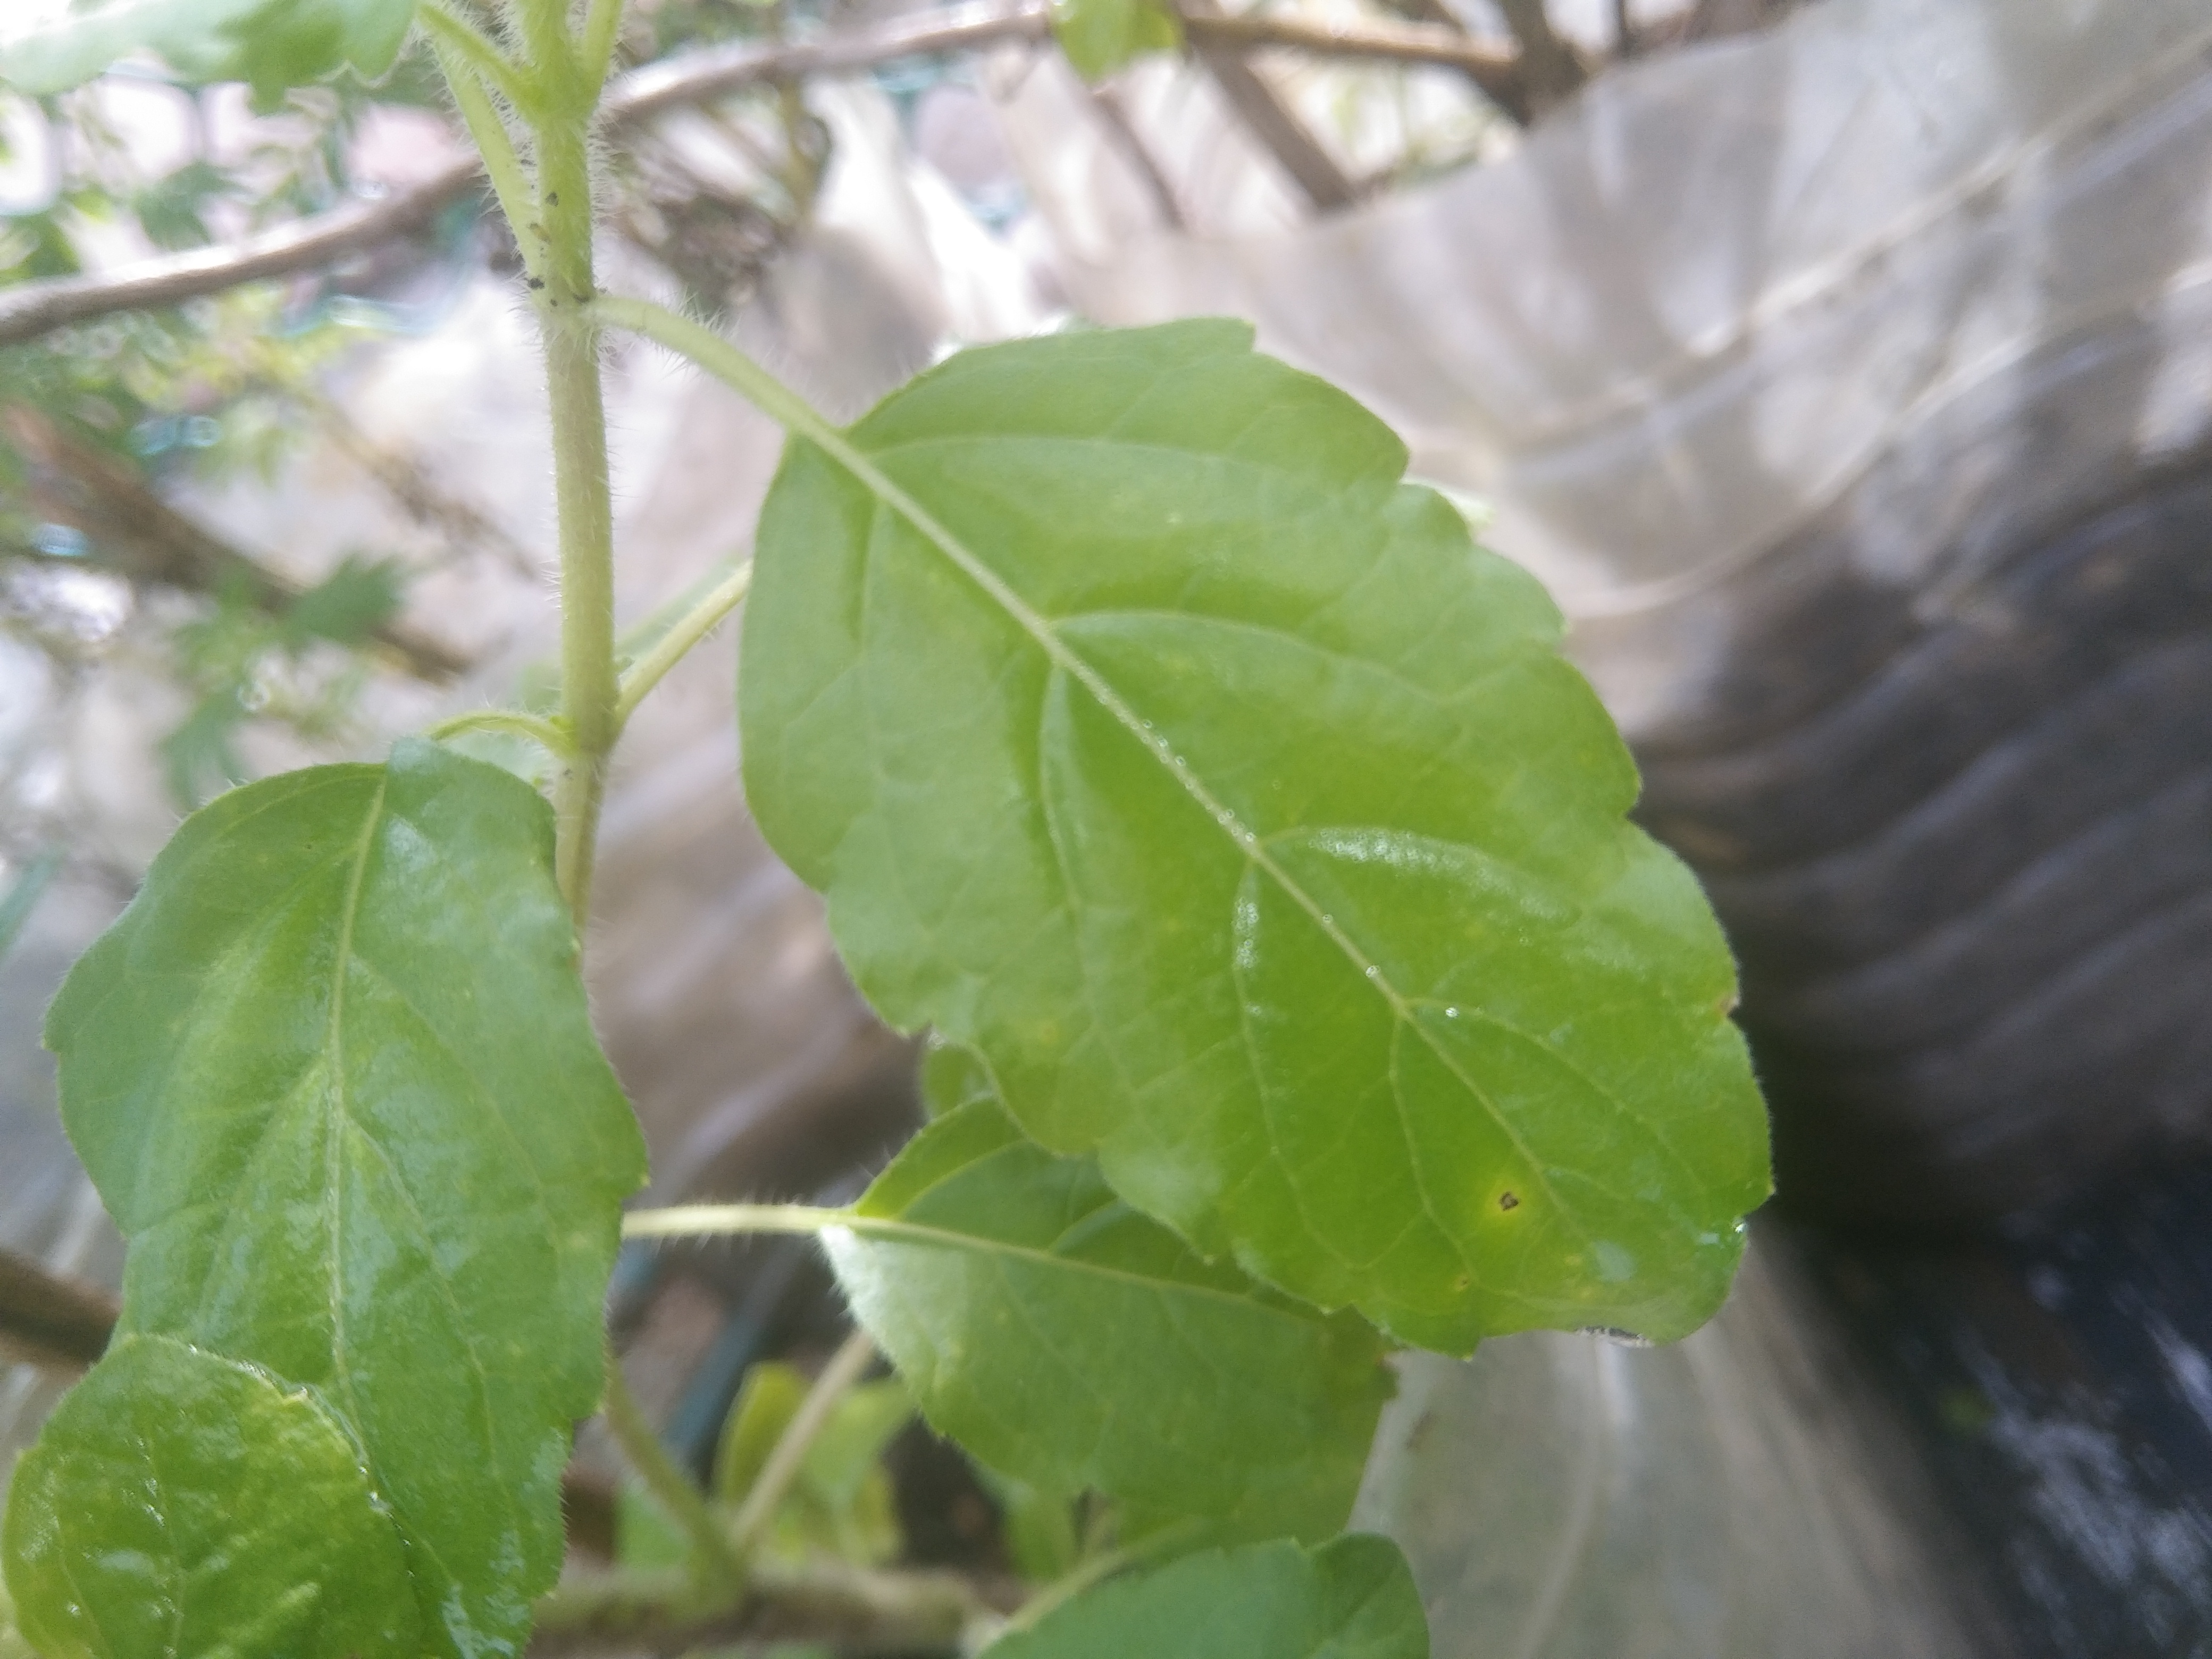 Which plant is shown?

tulshi
